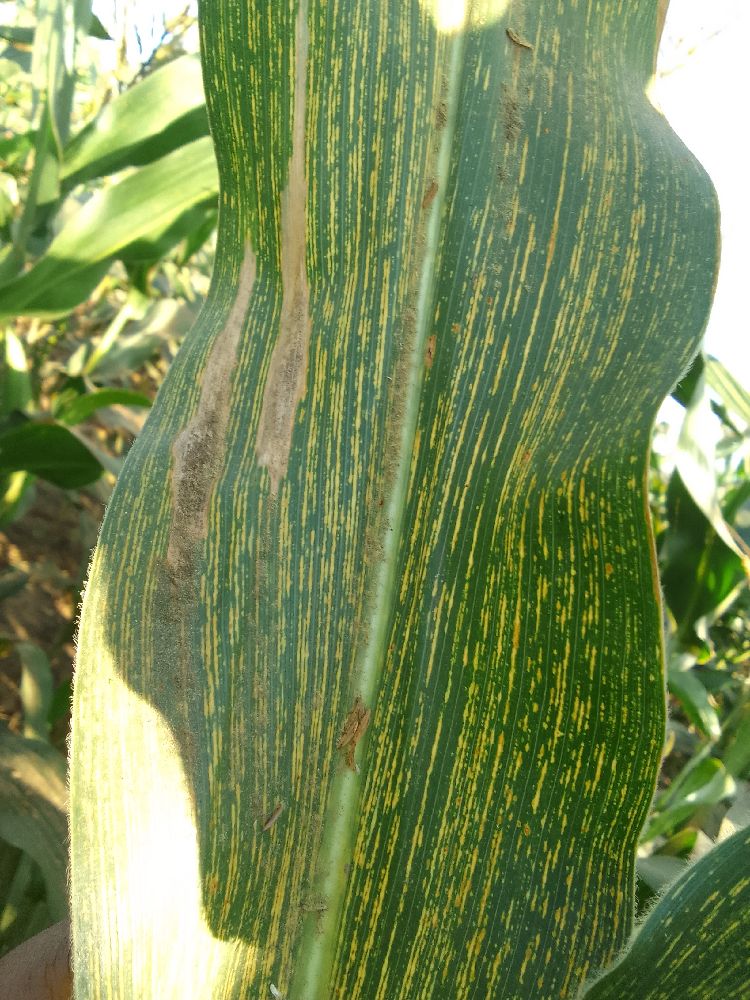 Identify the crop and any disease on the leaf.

maize, maize streak virus
